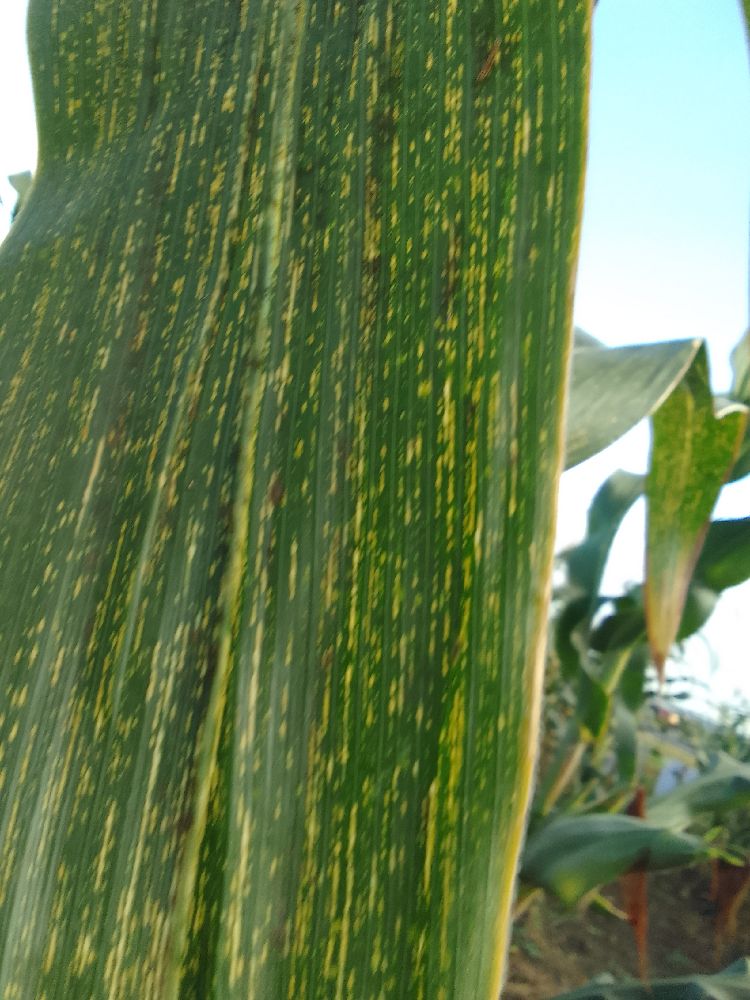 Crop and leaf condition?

maize, maize streak virus
